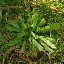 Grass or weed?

structured weed
